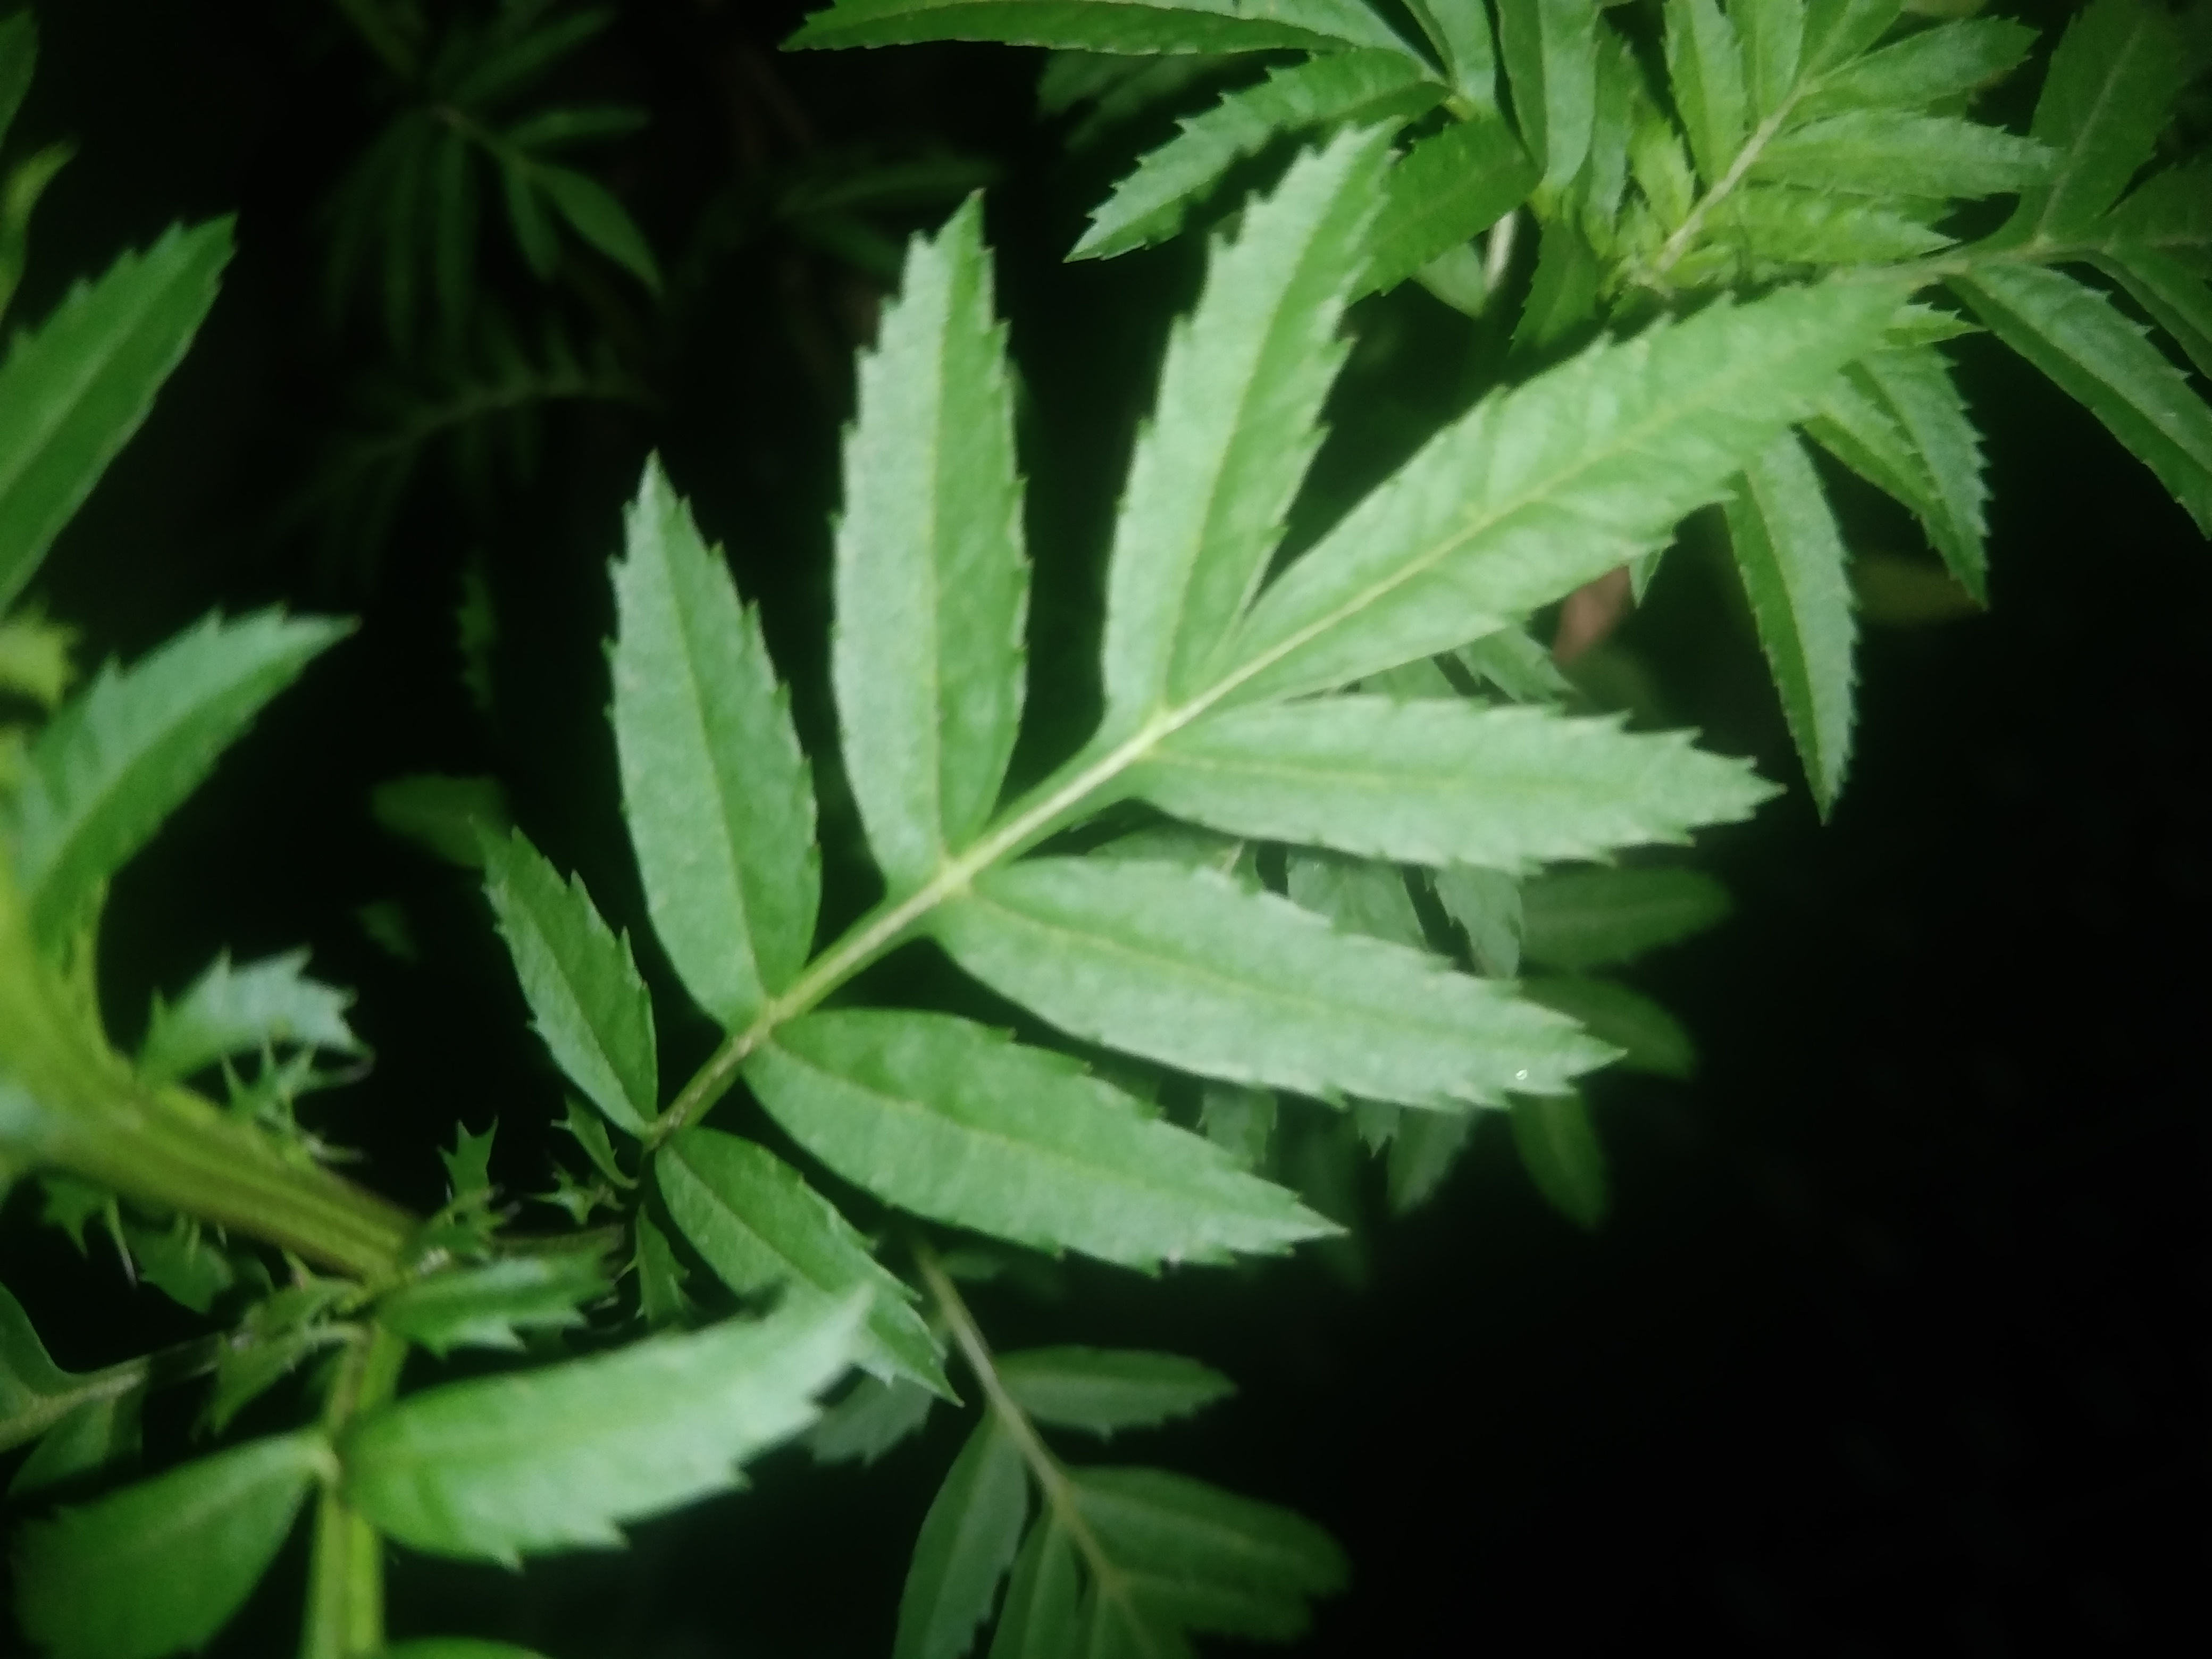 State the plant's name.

marigold
